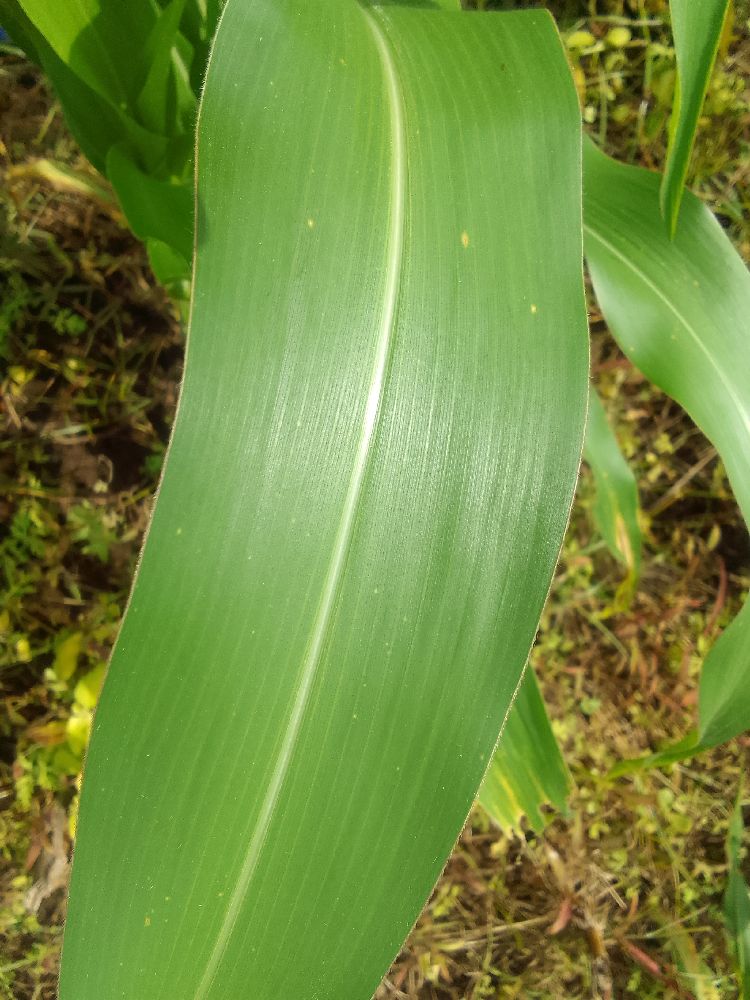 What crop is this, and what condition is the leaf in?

maize, healthy
